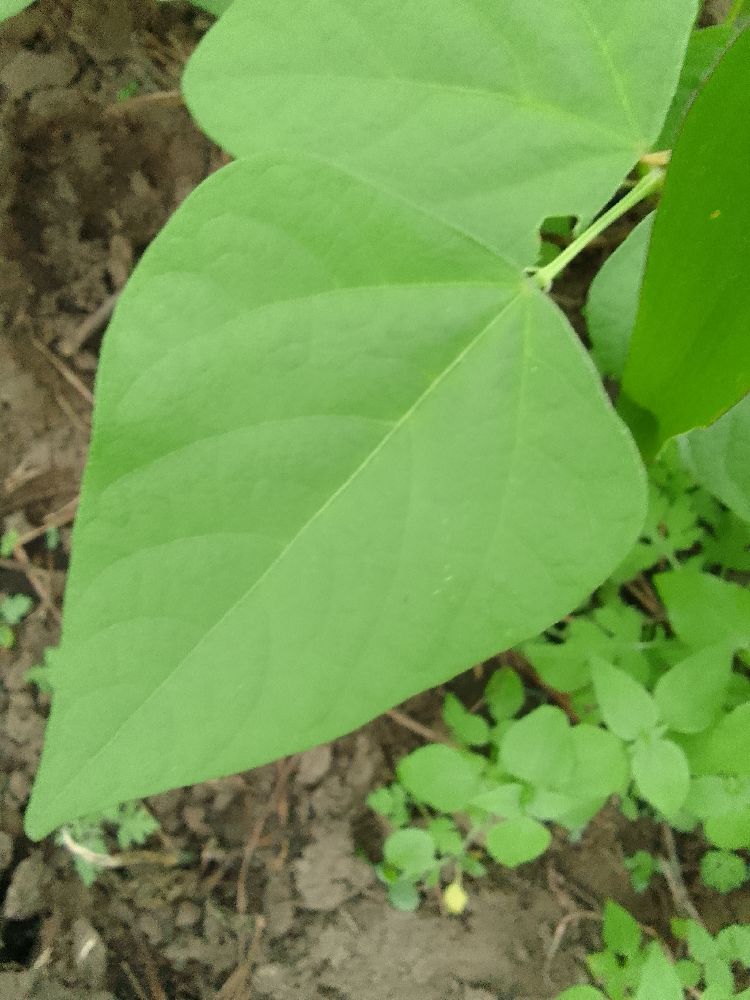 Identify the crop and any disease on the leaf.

common bean, healthy
